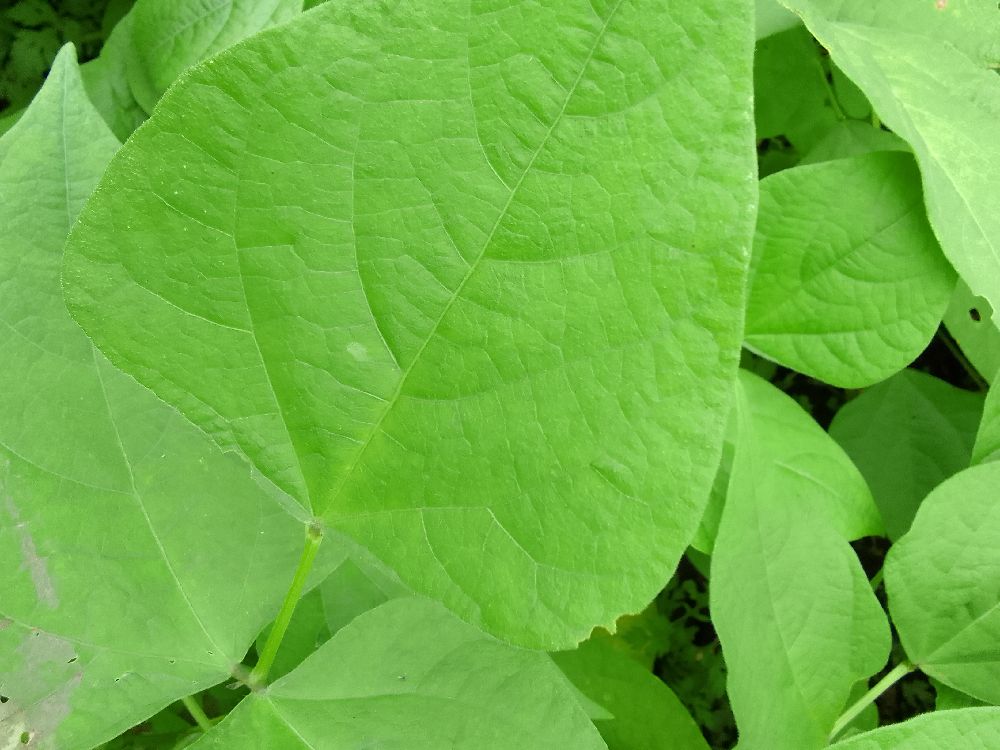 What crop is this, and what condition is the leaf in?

common bean, healthy
